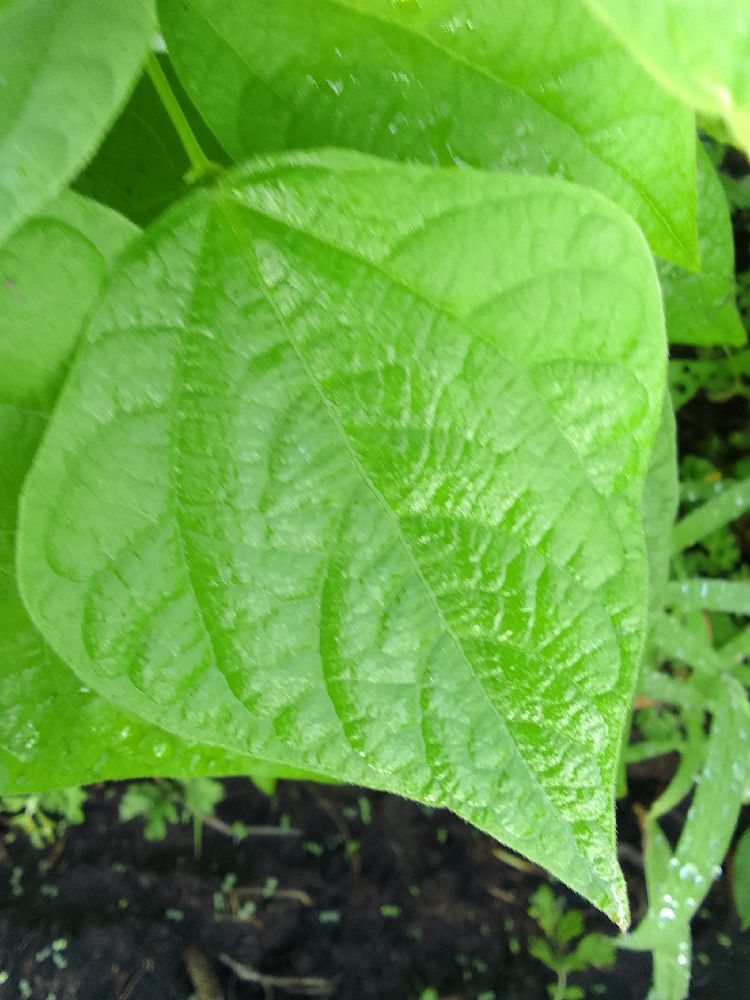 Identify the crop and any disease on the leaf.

common bean, healthy
